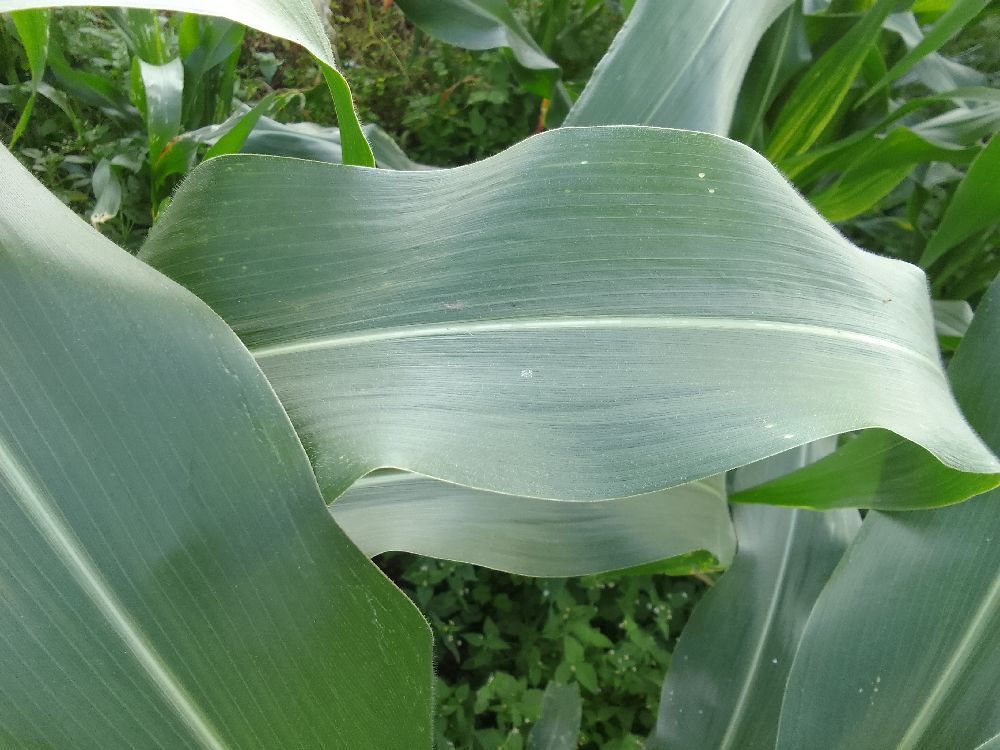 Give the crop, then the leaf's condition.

maize, healthy
